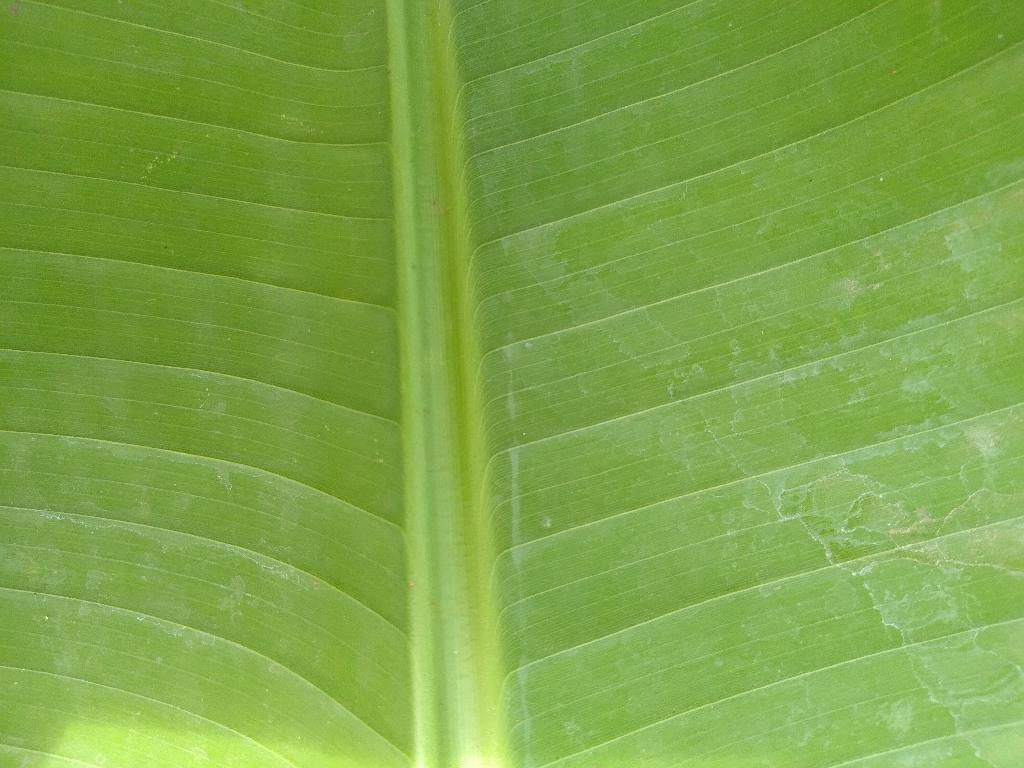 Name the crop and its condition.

banana, healthy
